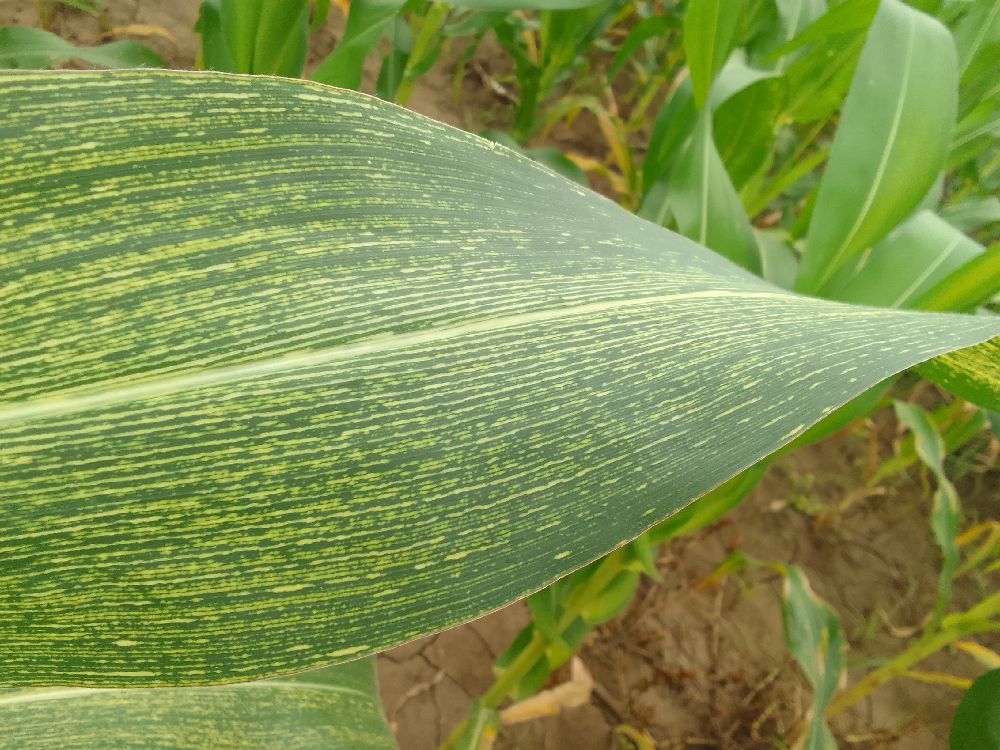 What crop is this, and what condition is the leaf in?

maize, maize streak virus
